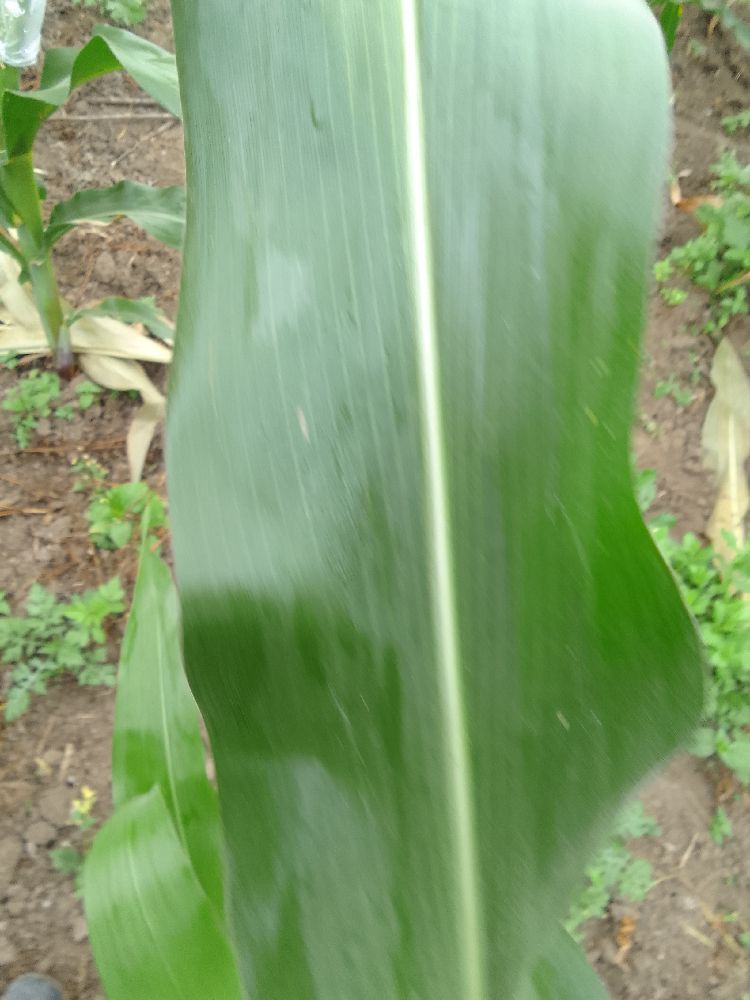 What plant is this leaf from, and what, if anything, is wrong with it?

maize, healthy
